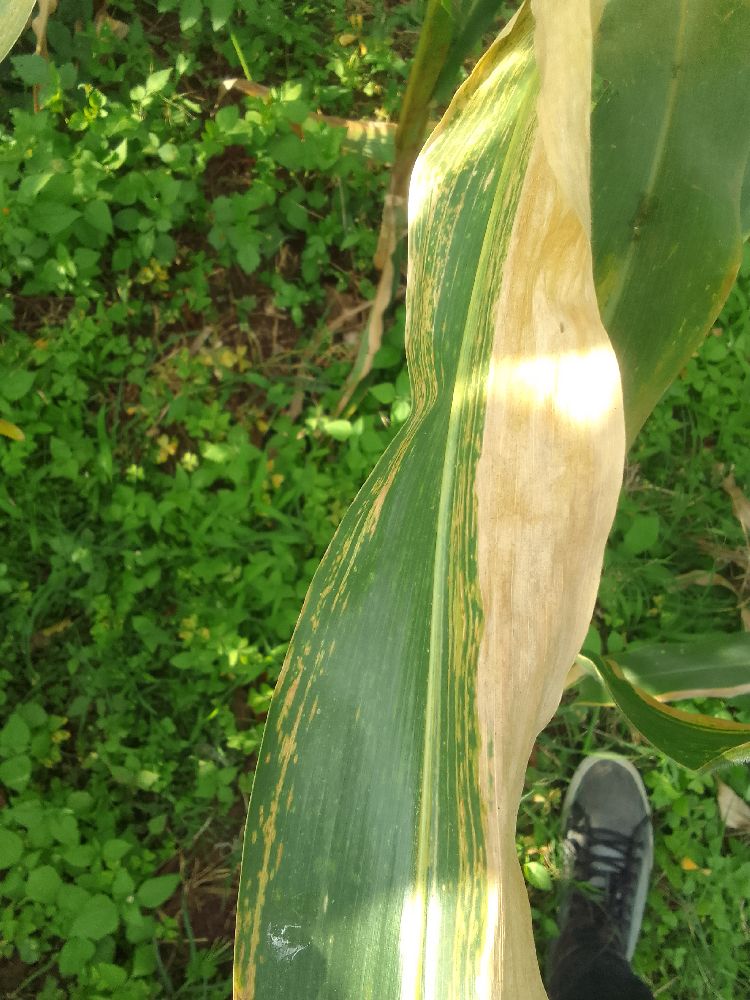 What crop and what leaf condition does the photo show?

maize, maize lethal necrosis
